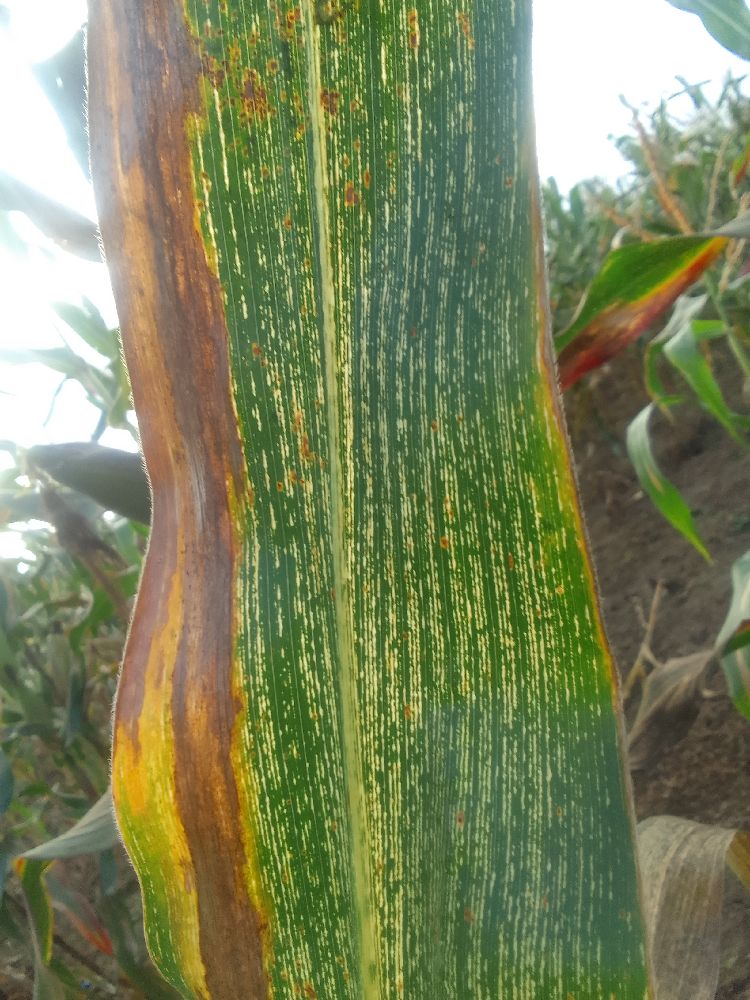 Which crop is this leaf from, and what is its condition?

maize, maize streak virus
